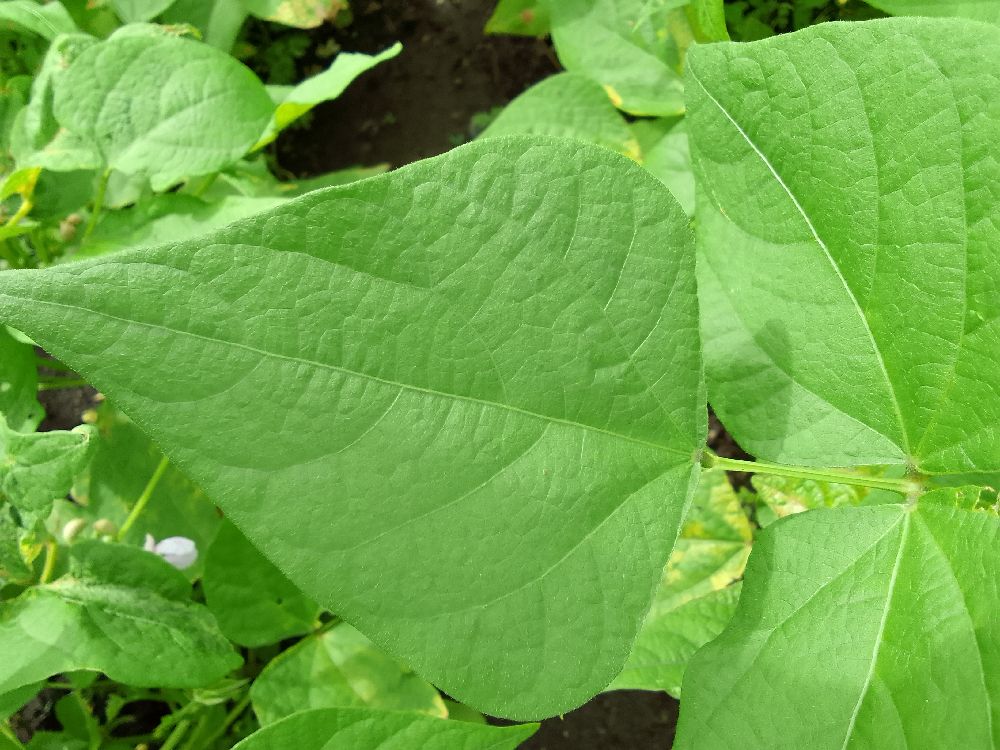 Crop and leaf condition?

common bean, healthy
